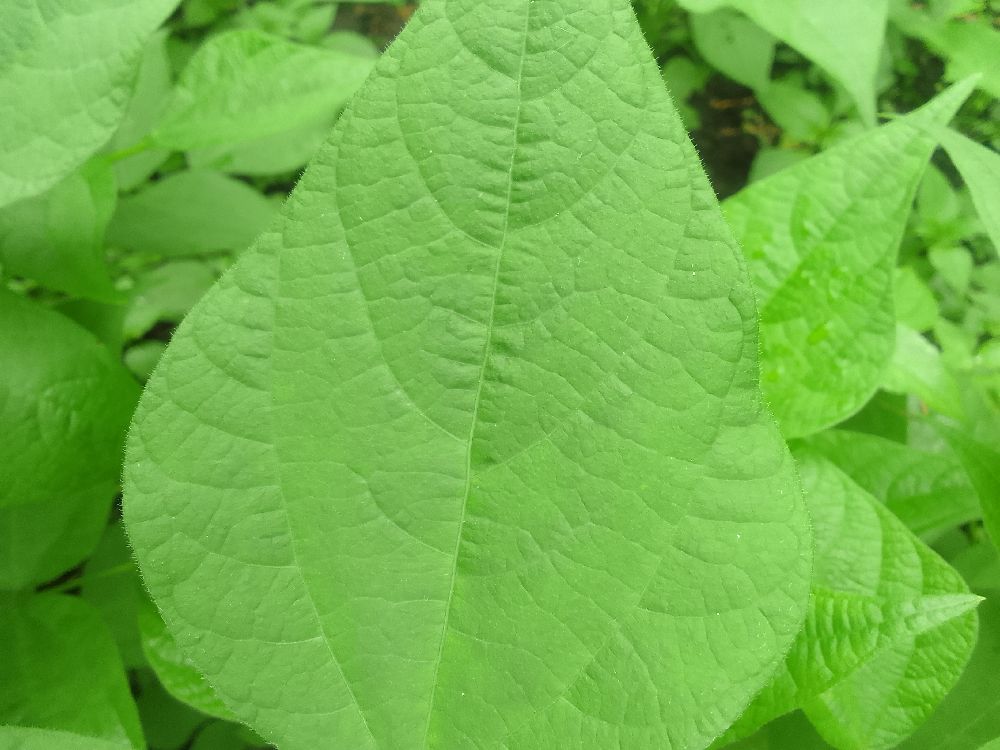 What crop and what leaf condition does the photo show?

common bean, healthy
